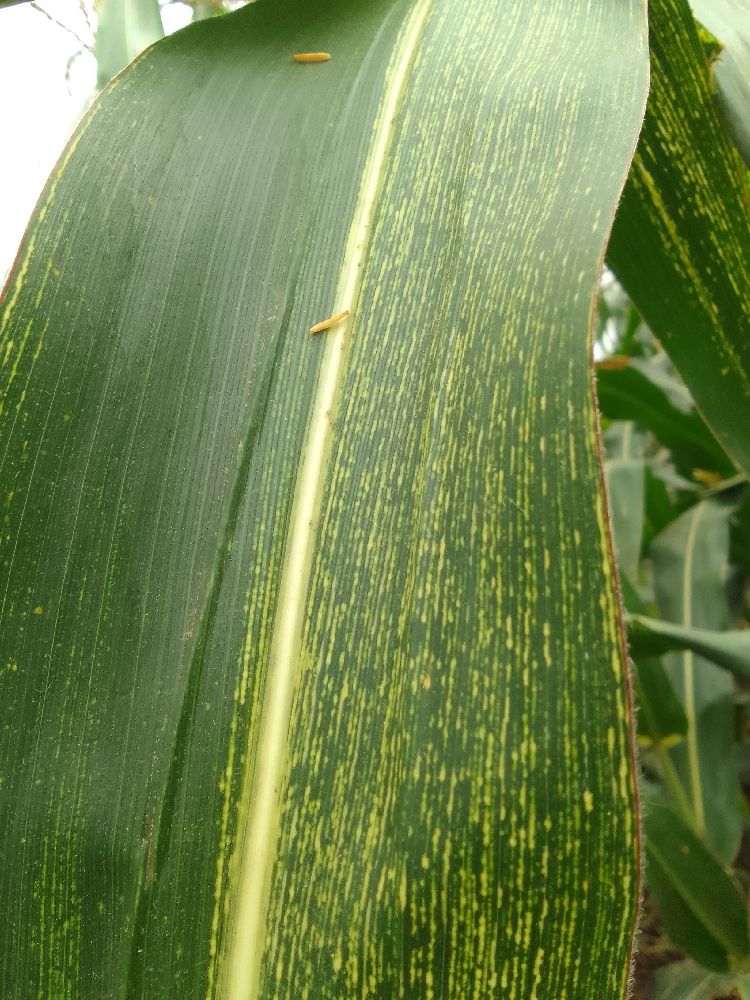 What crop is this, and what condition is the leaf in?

maize, maize streak virus
